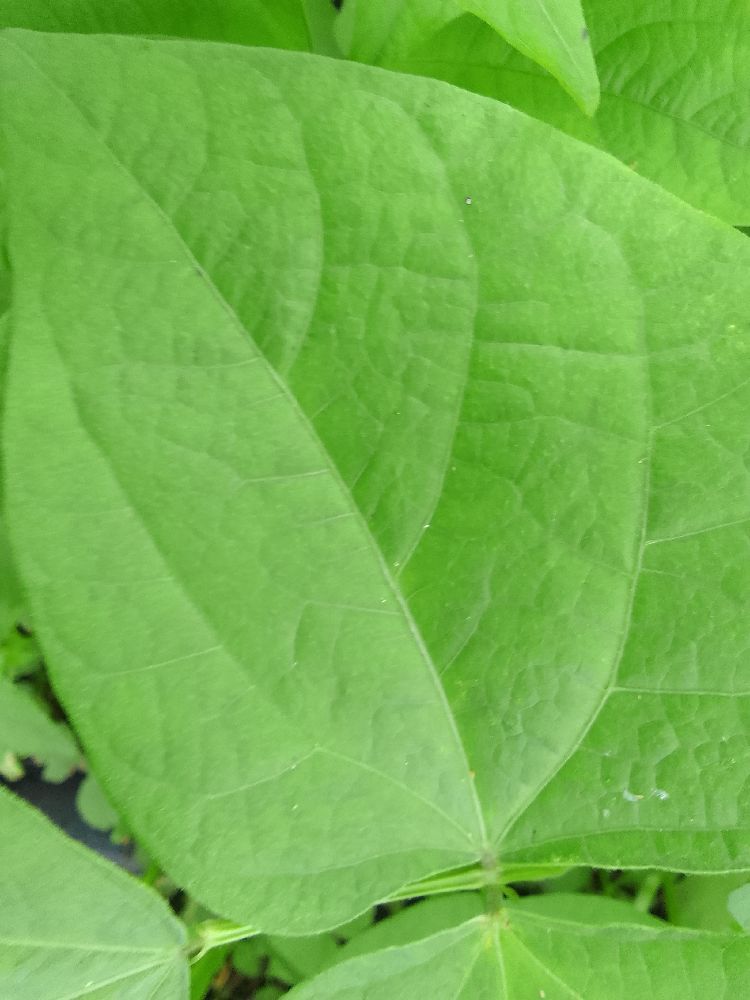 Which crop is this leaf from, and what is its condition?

common bean, healthy
